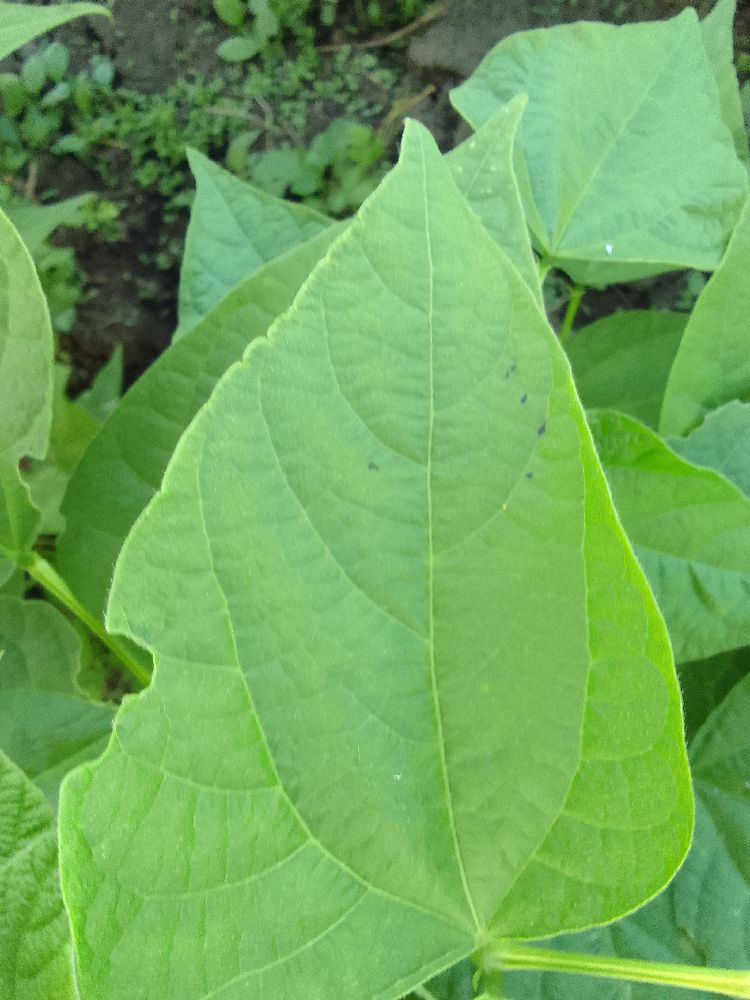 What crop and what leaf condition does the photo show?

common bean, healthy
